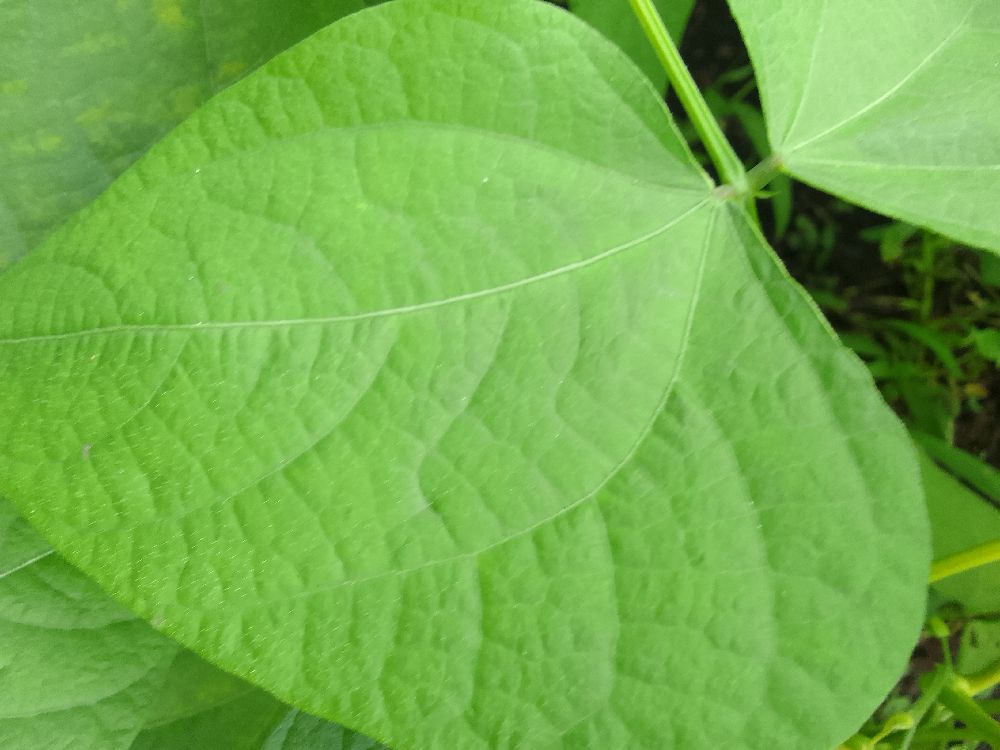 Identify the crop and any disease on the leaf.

common bean, healthy
